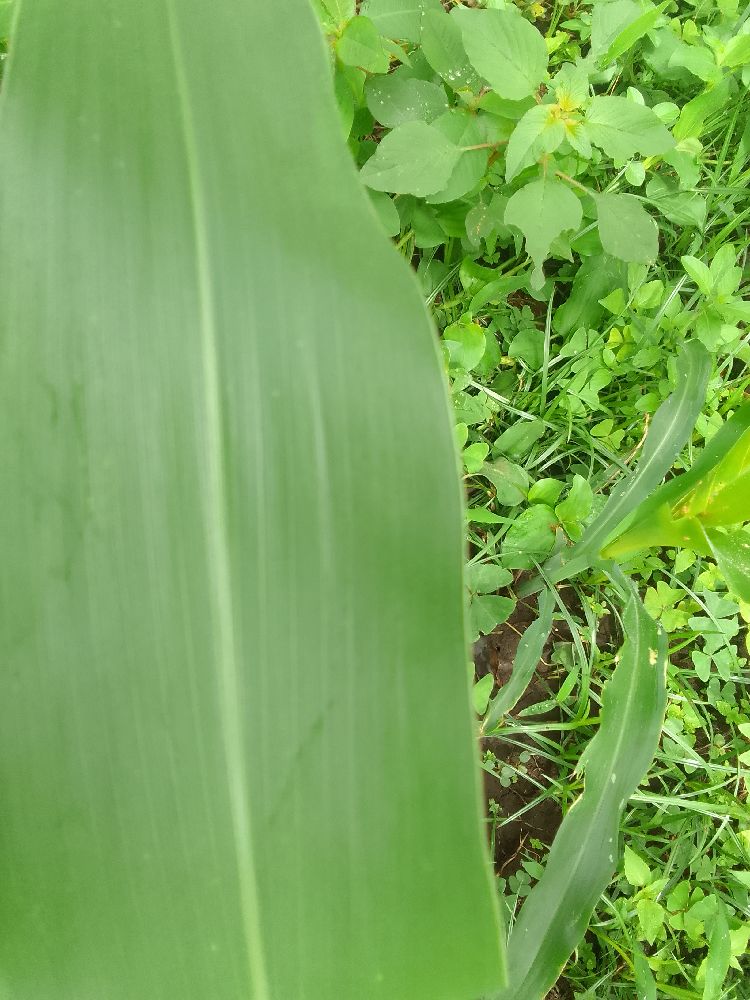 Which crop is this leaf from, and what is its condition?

maize, healthy
